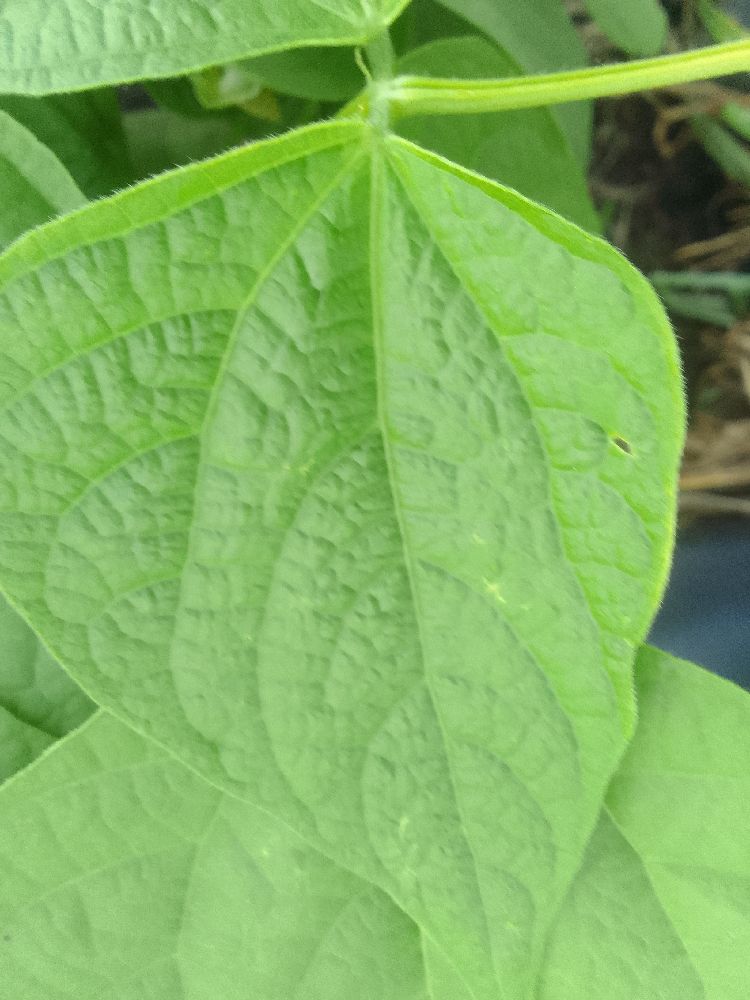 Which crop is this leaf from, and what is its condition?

common bean, healthy
